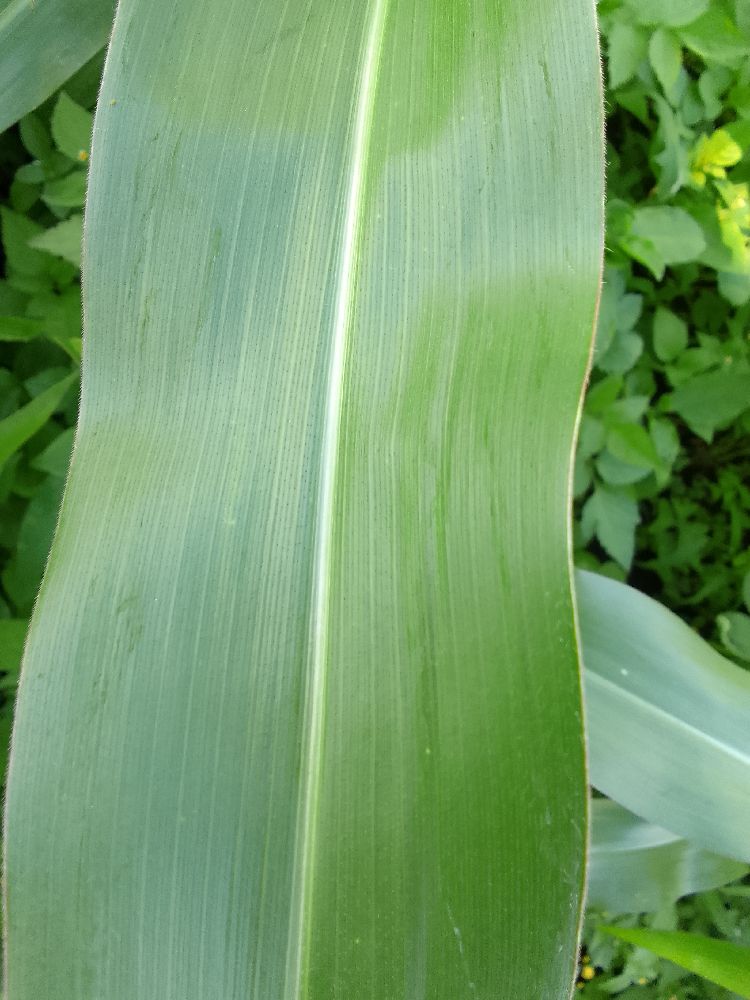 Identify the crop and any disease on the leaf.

maize, healthy
